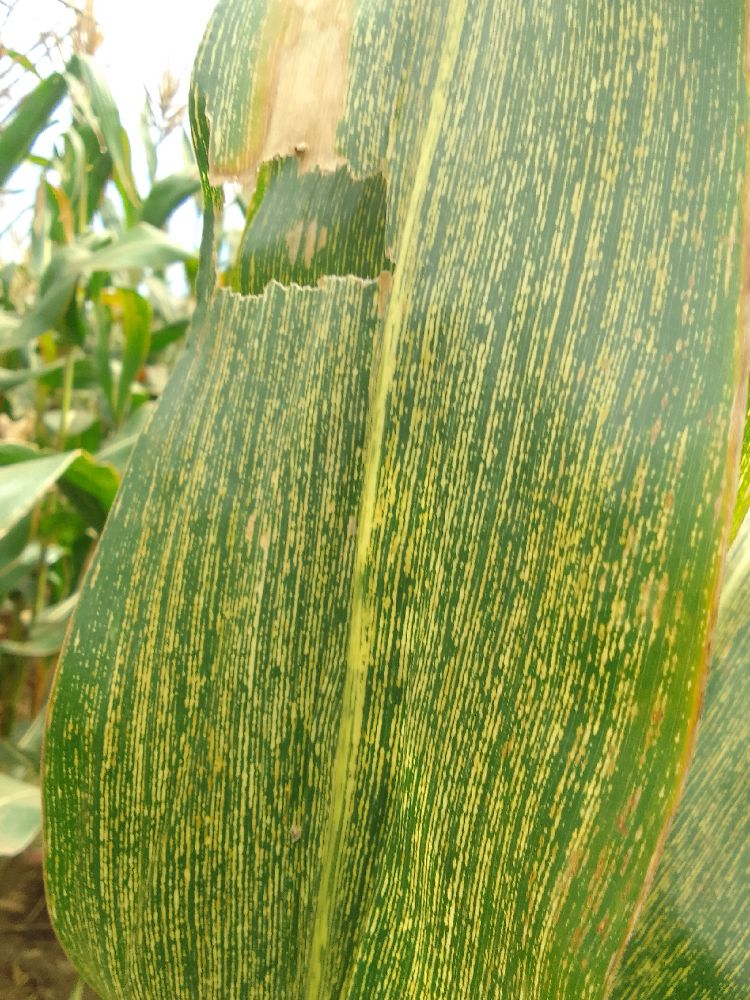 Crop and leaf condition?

maize, maize streak virus
